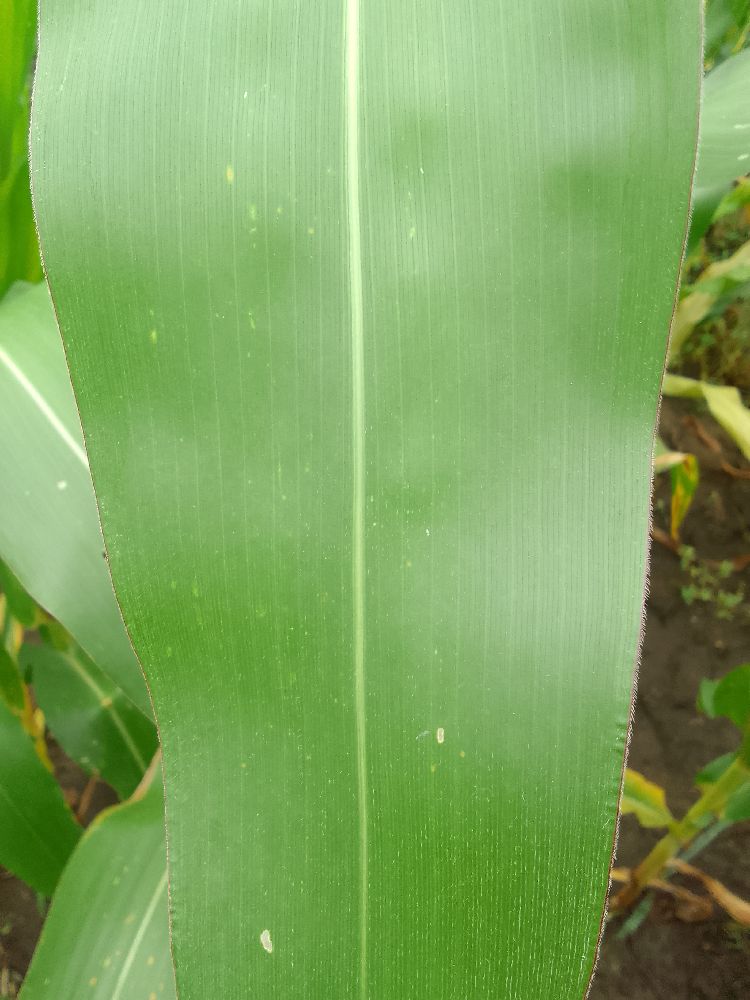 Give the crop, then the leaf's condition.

maize, healthy
